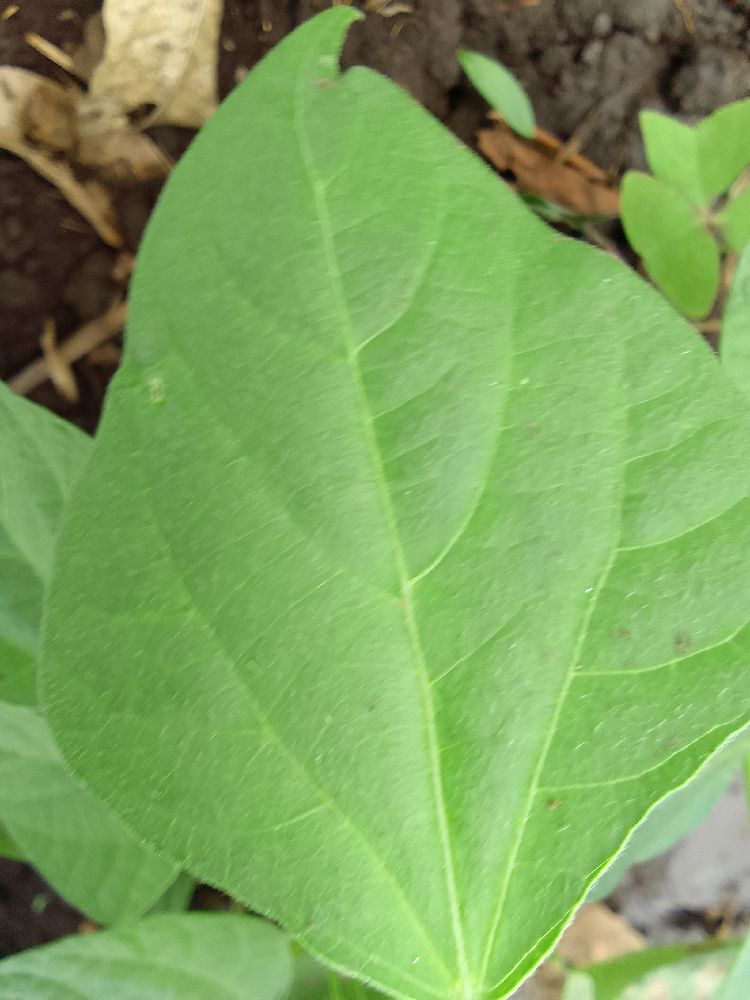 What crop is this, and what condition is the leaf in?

common bean, healthy
